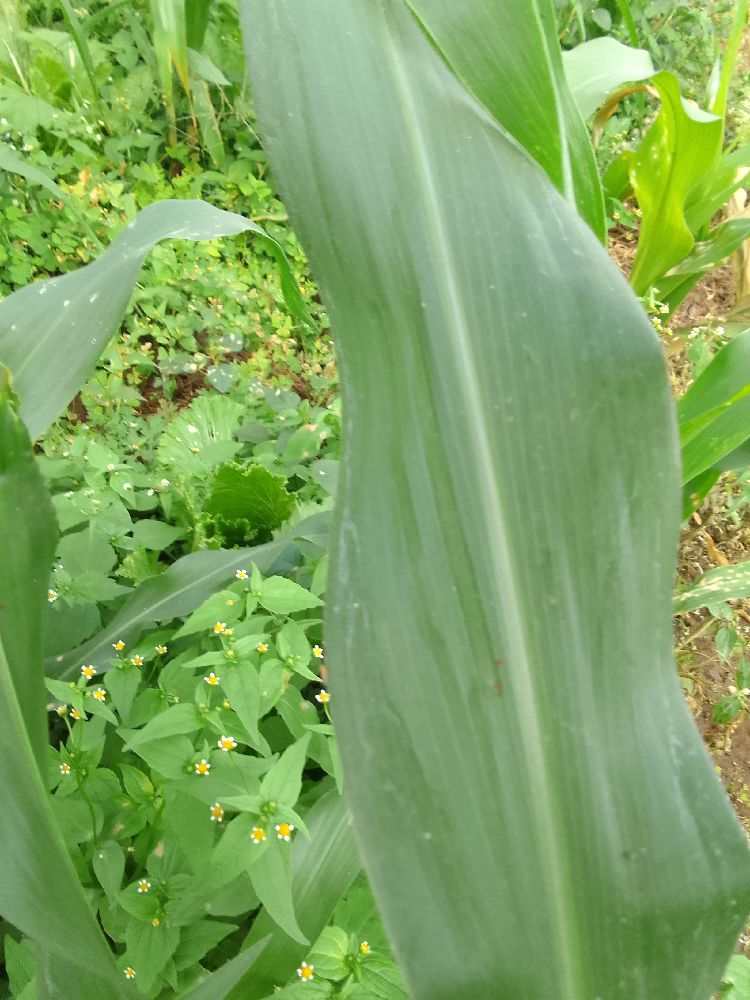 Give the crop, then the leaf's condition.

maize, healthy
